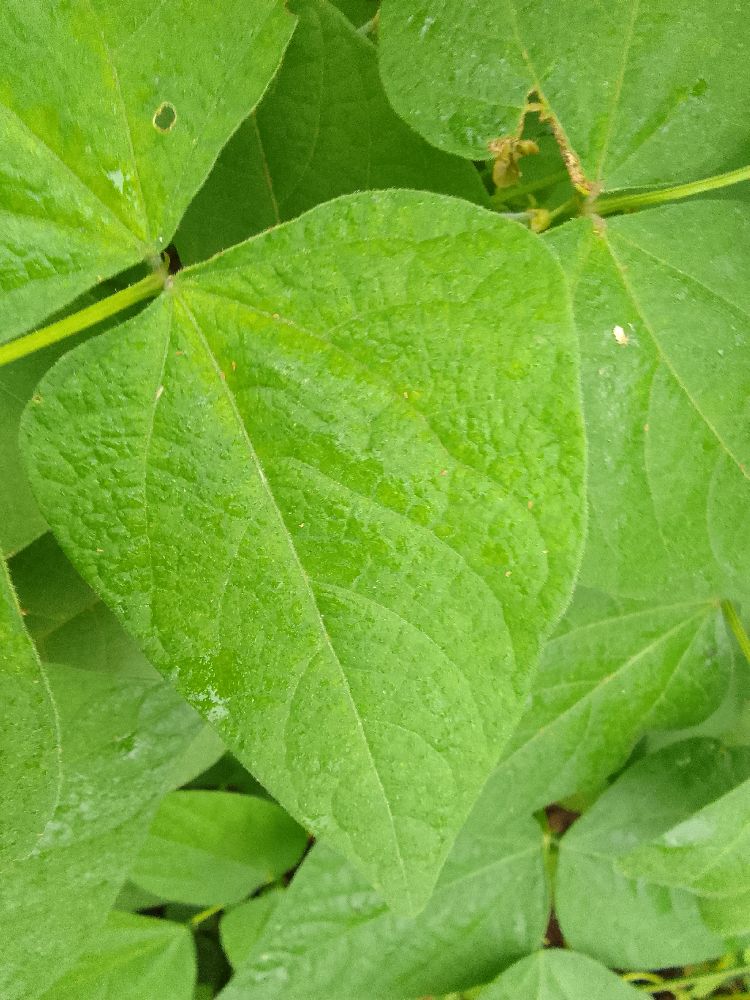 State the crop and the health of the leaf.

common bean, healthy
